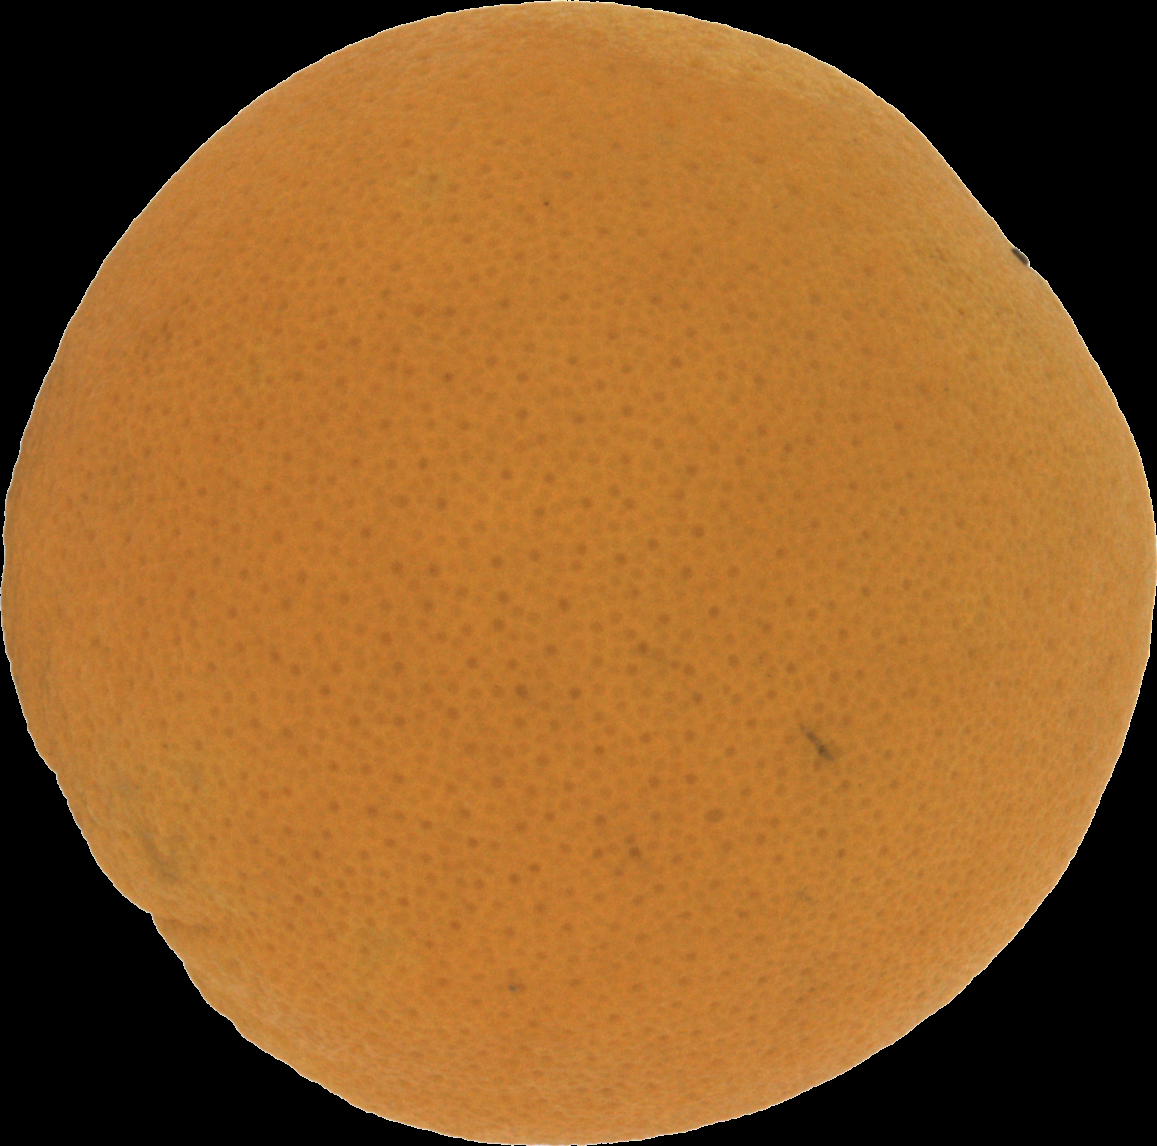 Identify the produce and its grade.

orange, good
